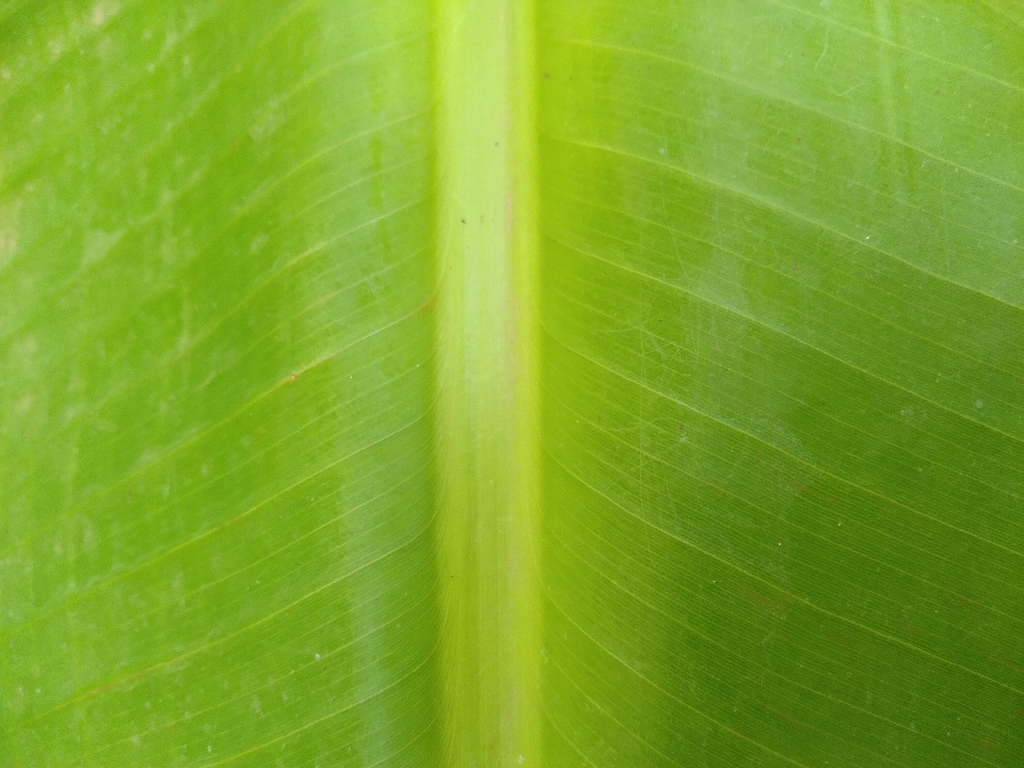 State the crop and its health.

banana, healthy
